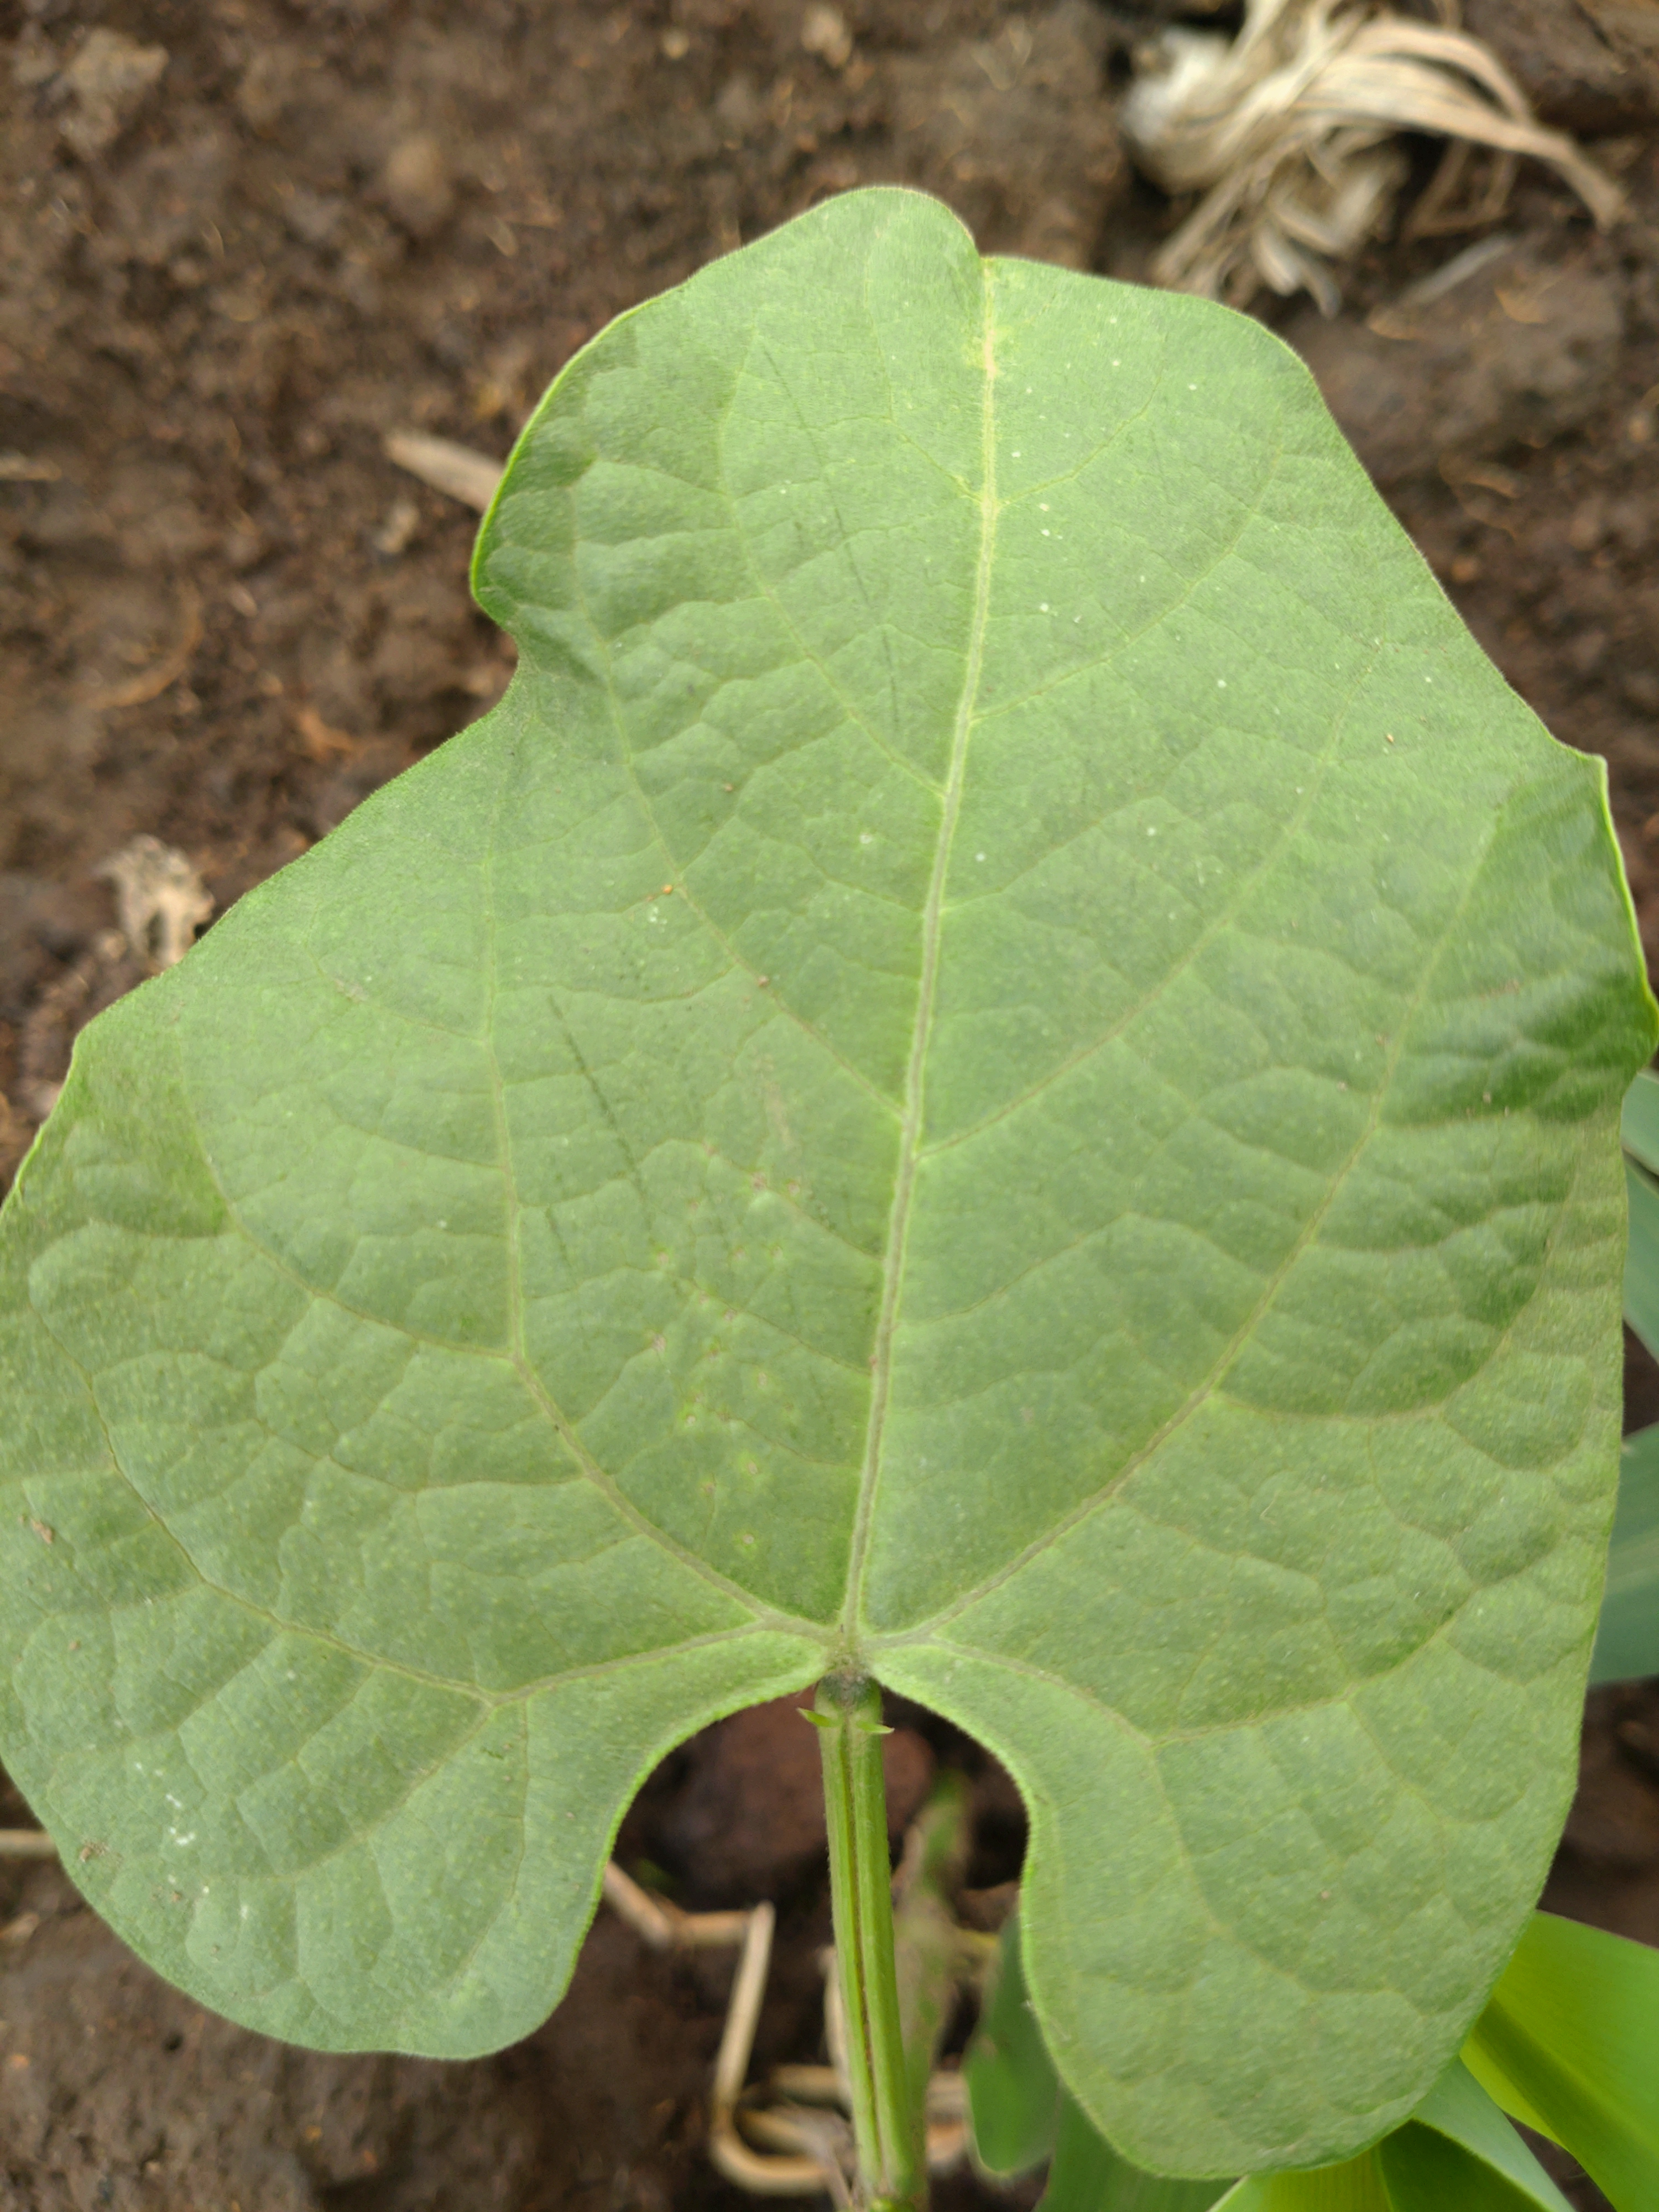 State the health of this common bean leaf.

healthy
